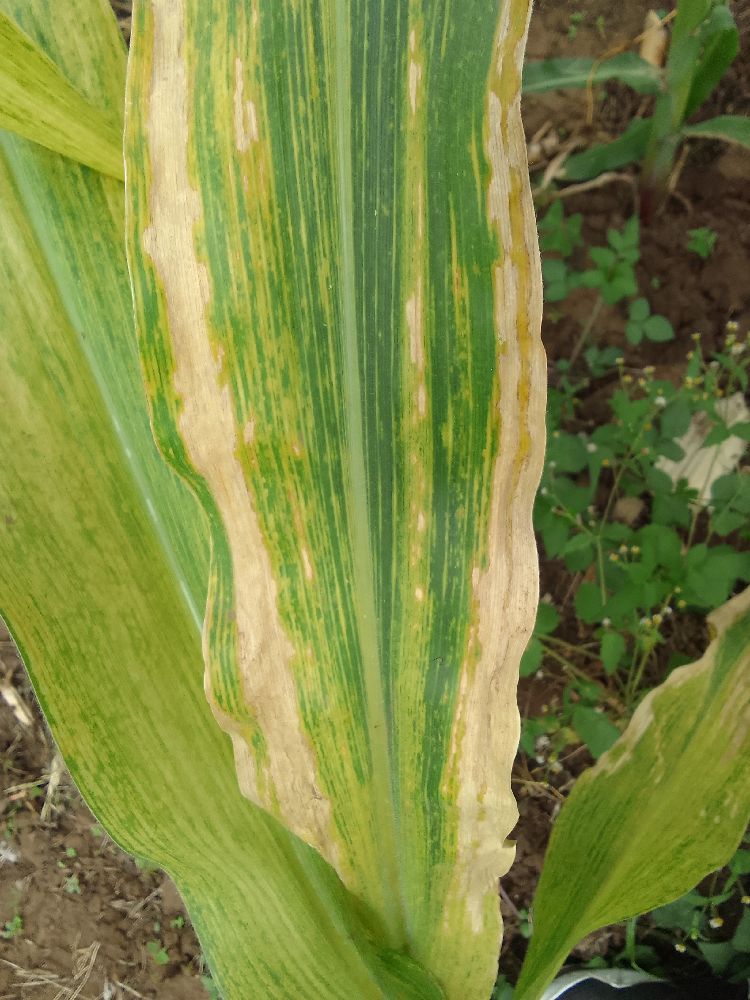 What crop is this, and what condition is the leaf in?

maize, maize lethal necrosis
